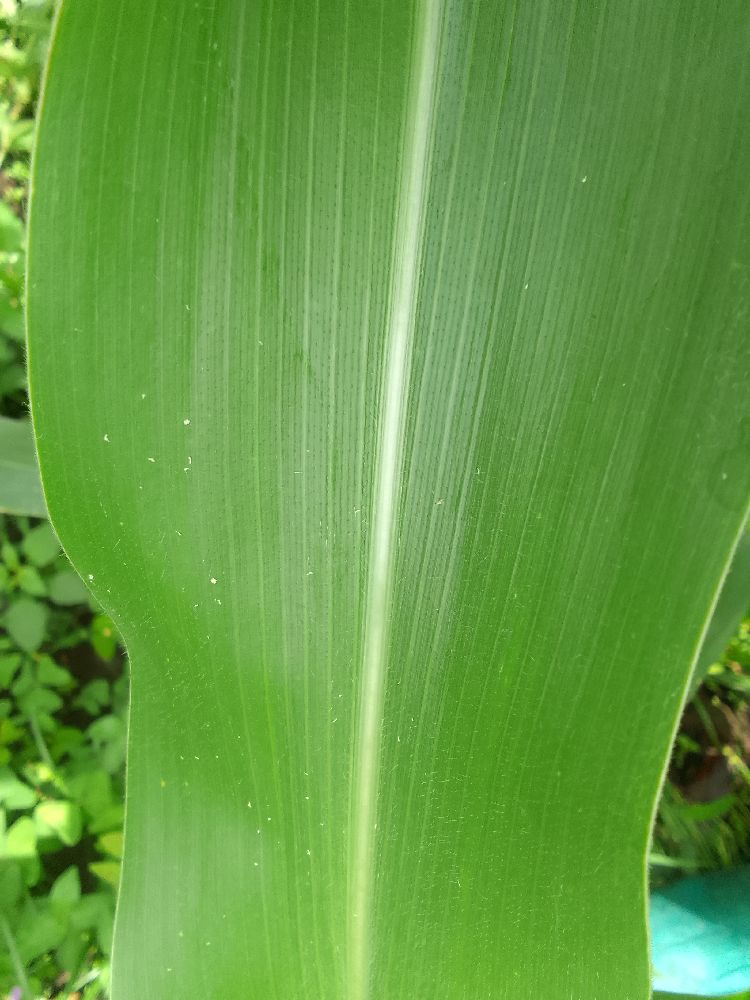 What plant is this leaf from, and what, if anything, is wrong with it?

maize, healthy
